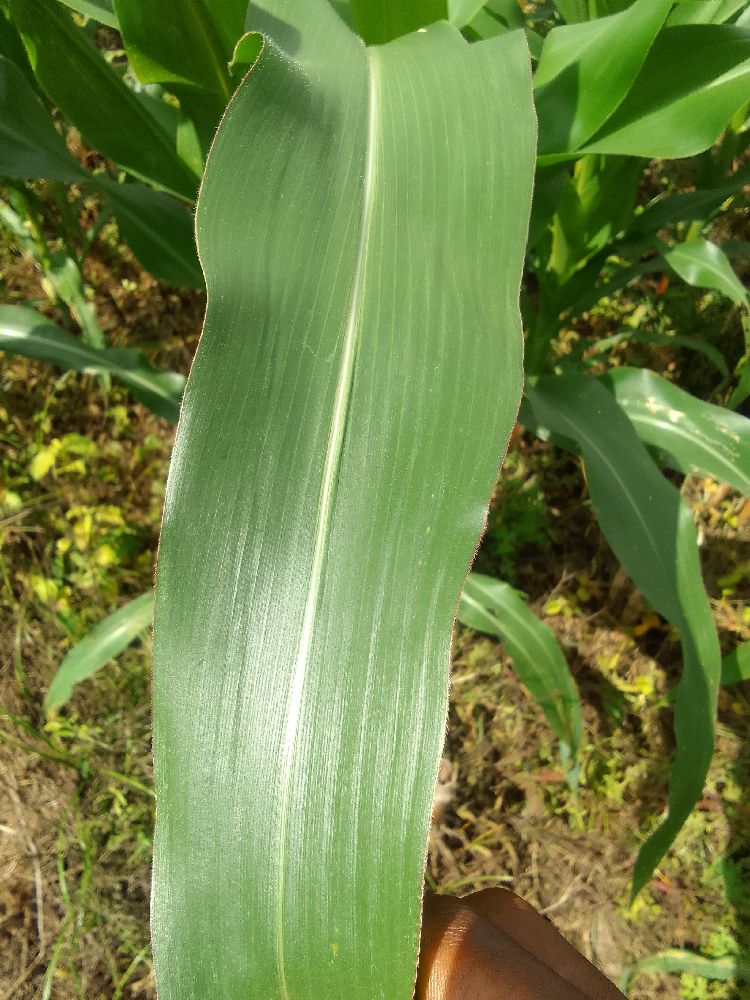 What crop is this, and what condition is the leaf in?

maize, healthy
